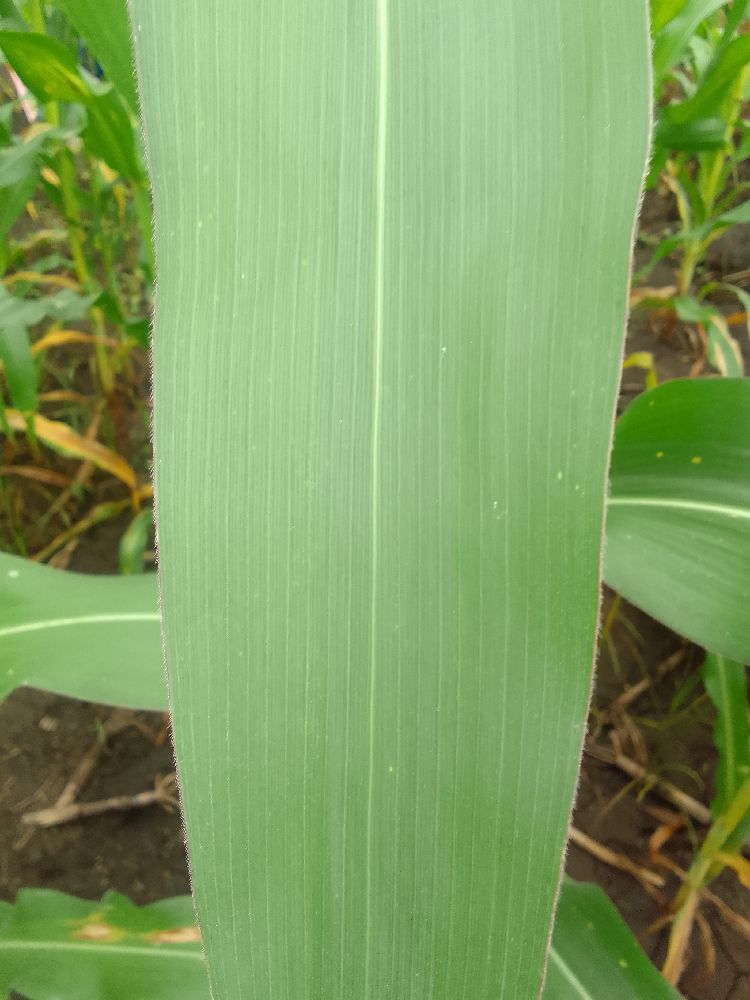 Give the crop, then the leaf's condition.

maize, healthy
